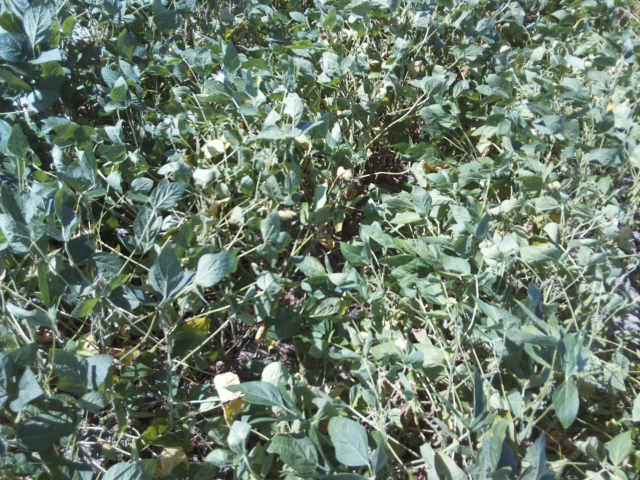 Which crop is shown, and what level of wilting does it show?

soybean, moderate turgor loss in upper canopy
